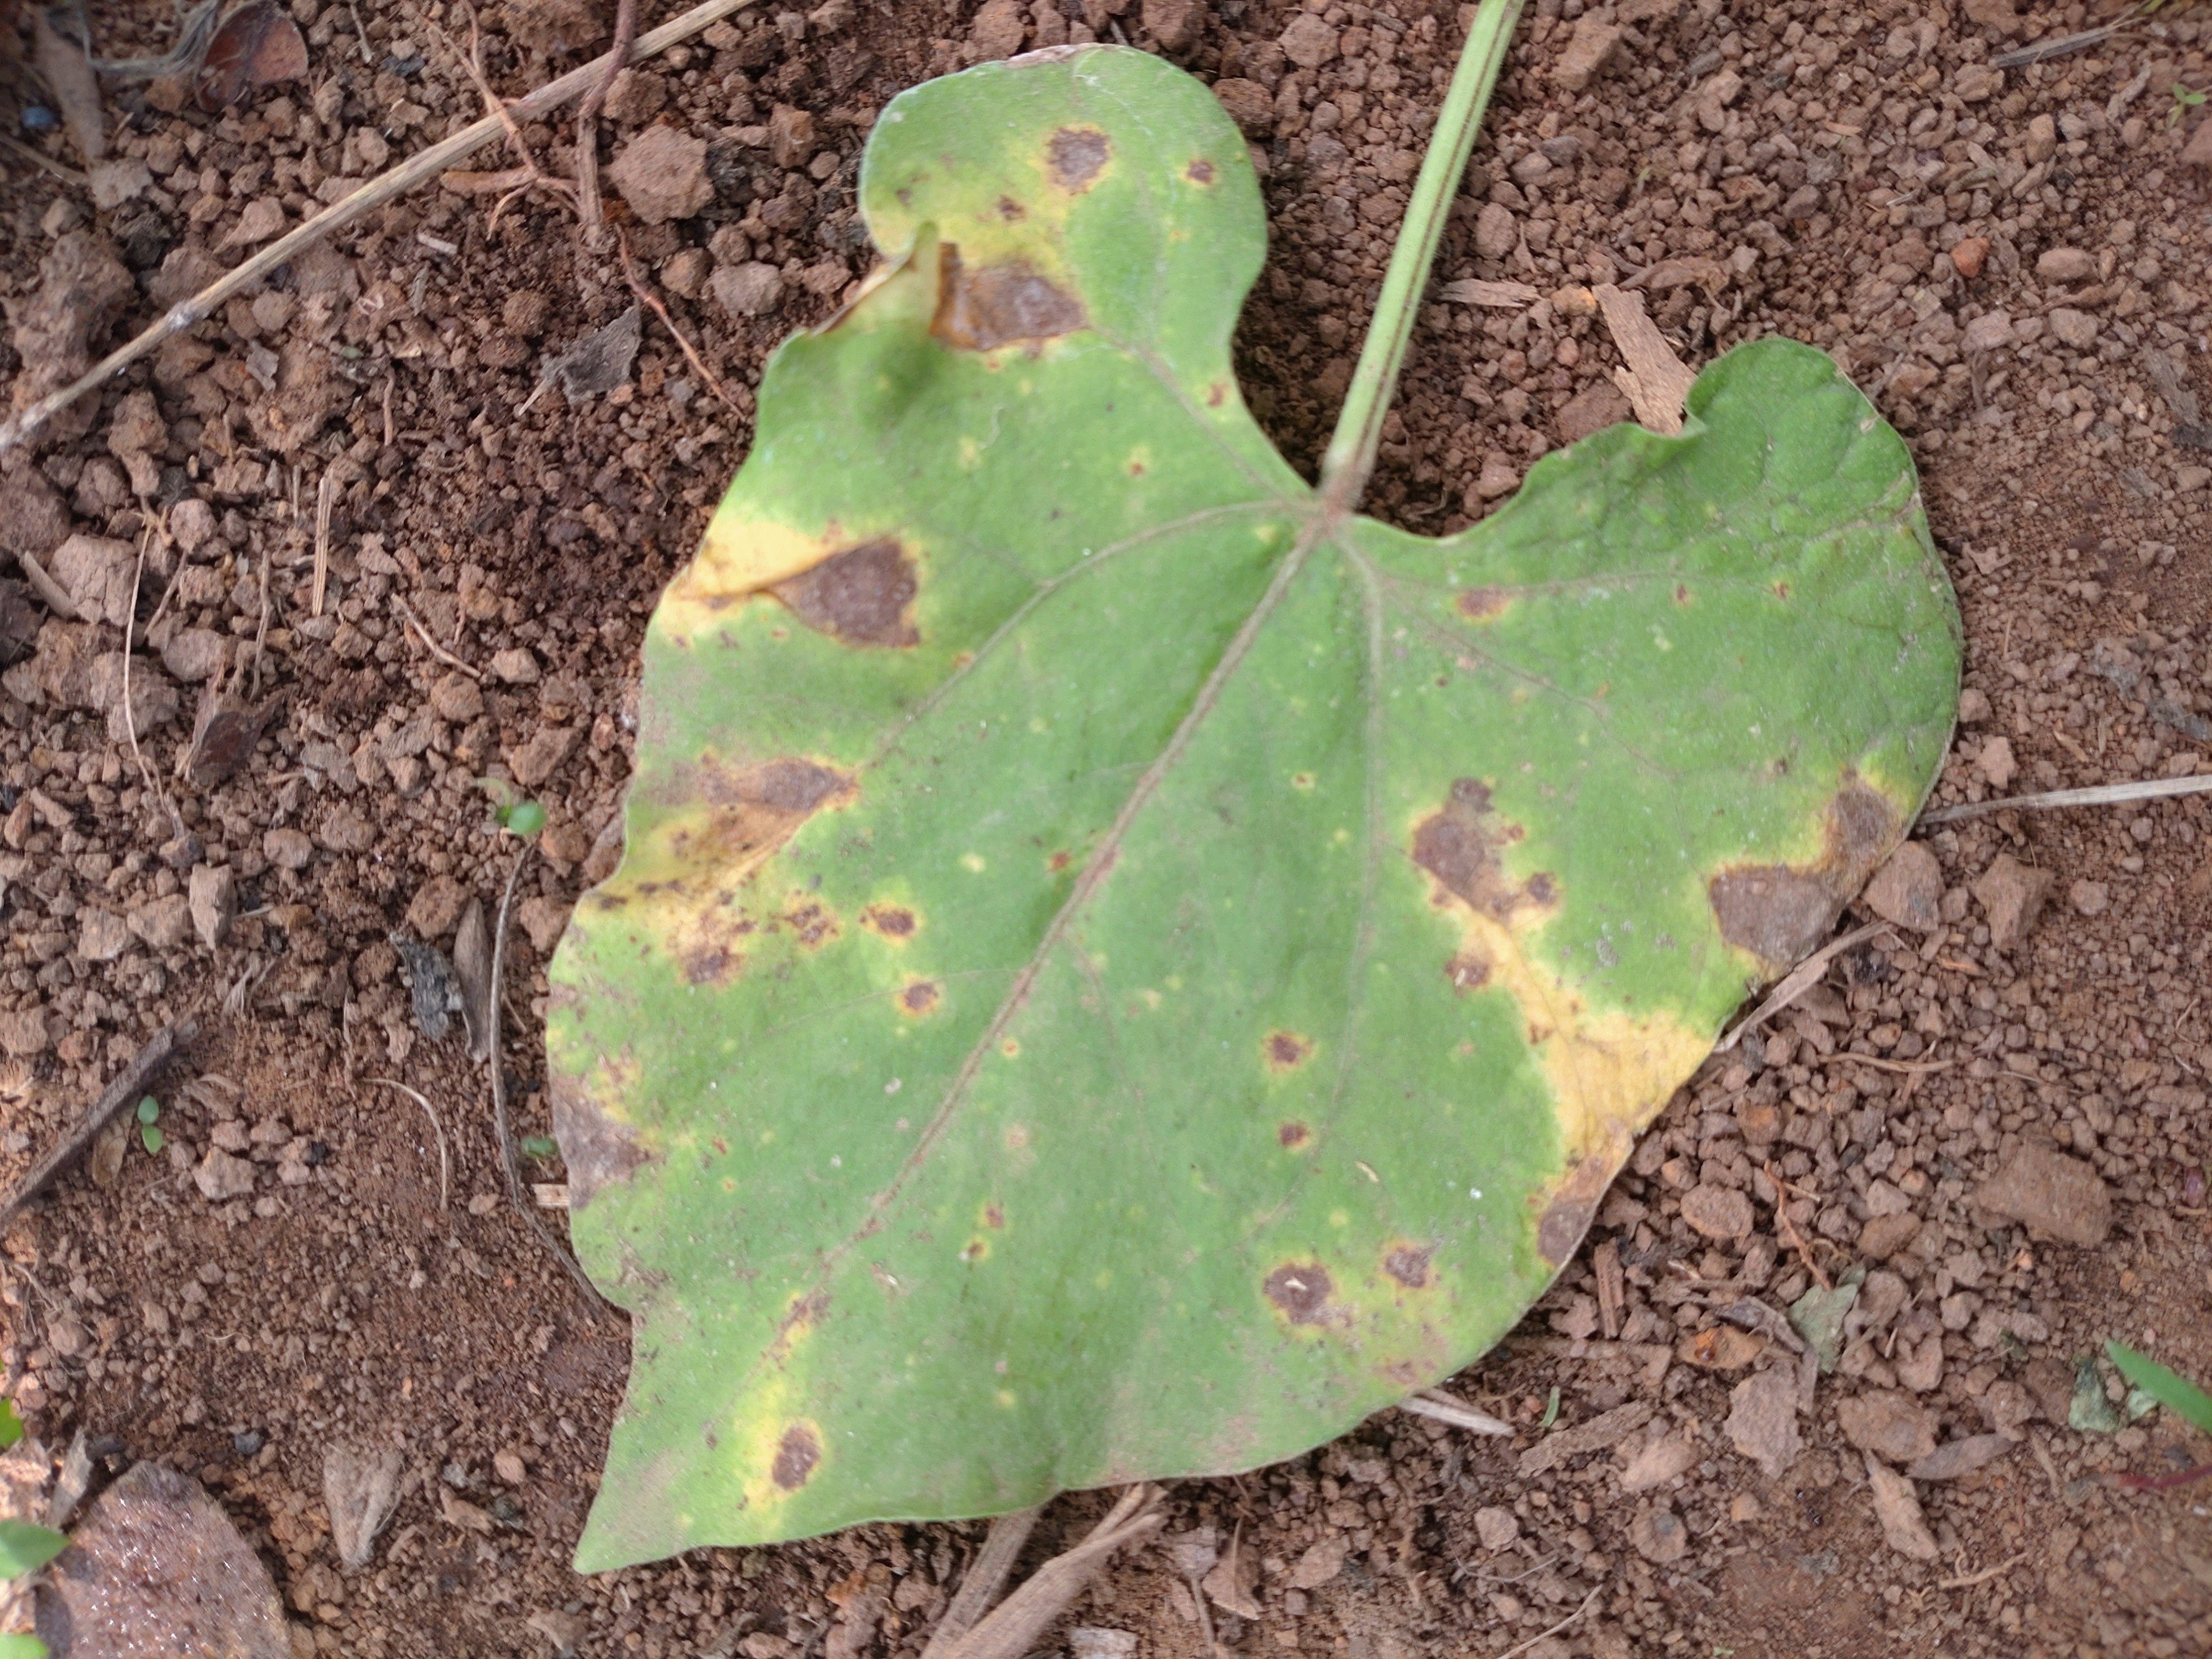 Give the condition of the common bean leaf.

rust
